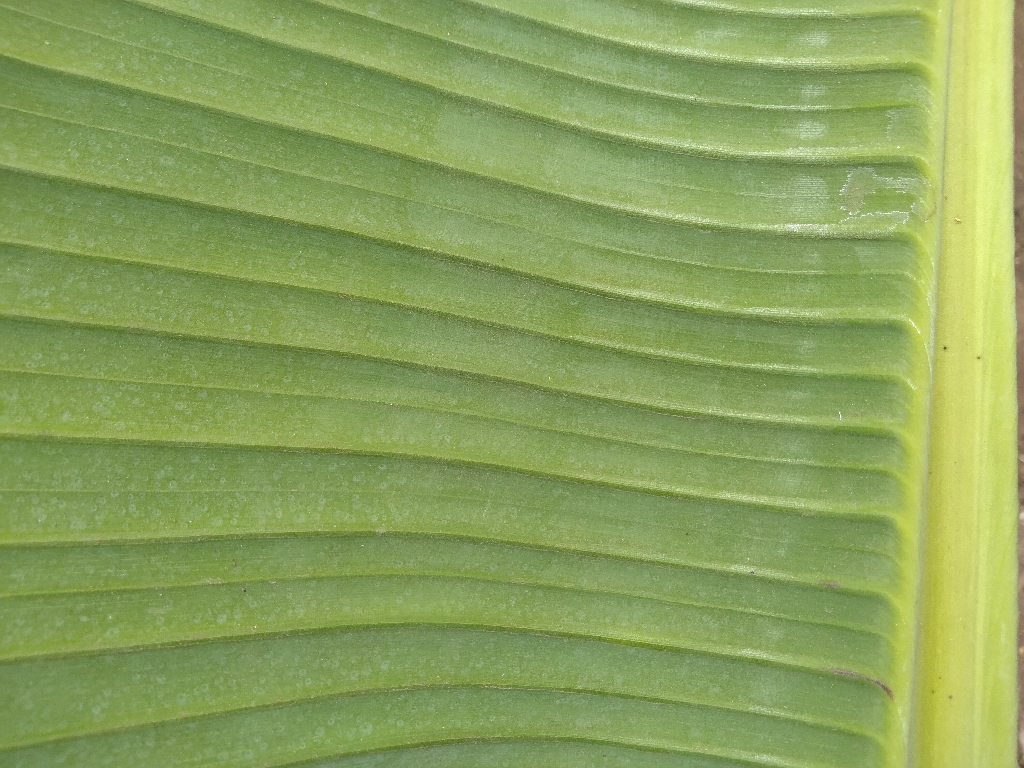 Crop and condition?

banana, healthy
